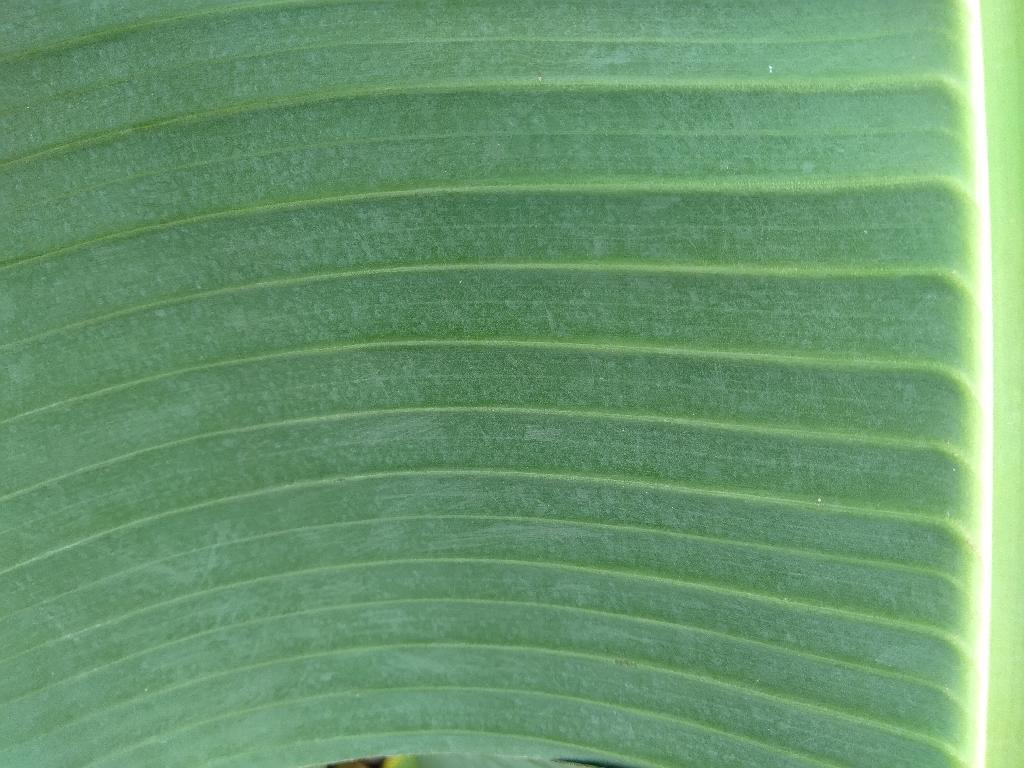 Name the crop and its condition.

banana, healthy
